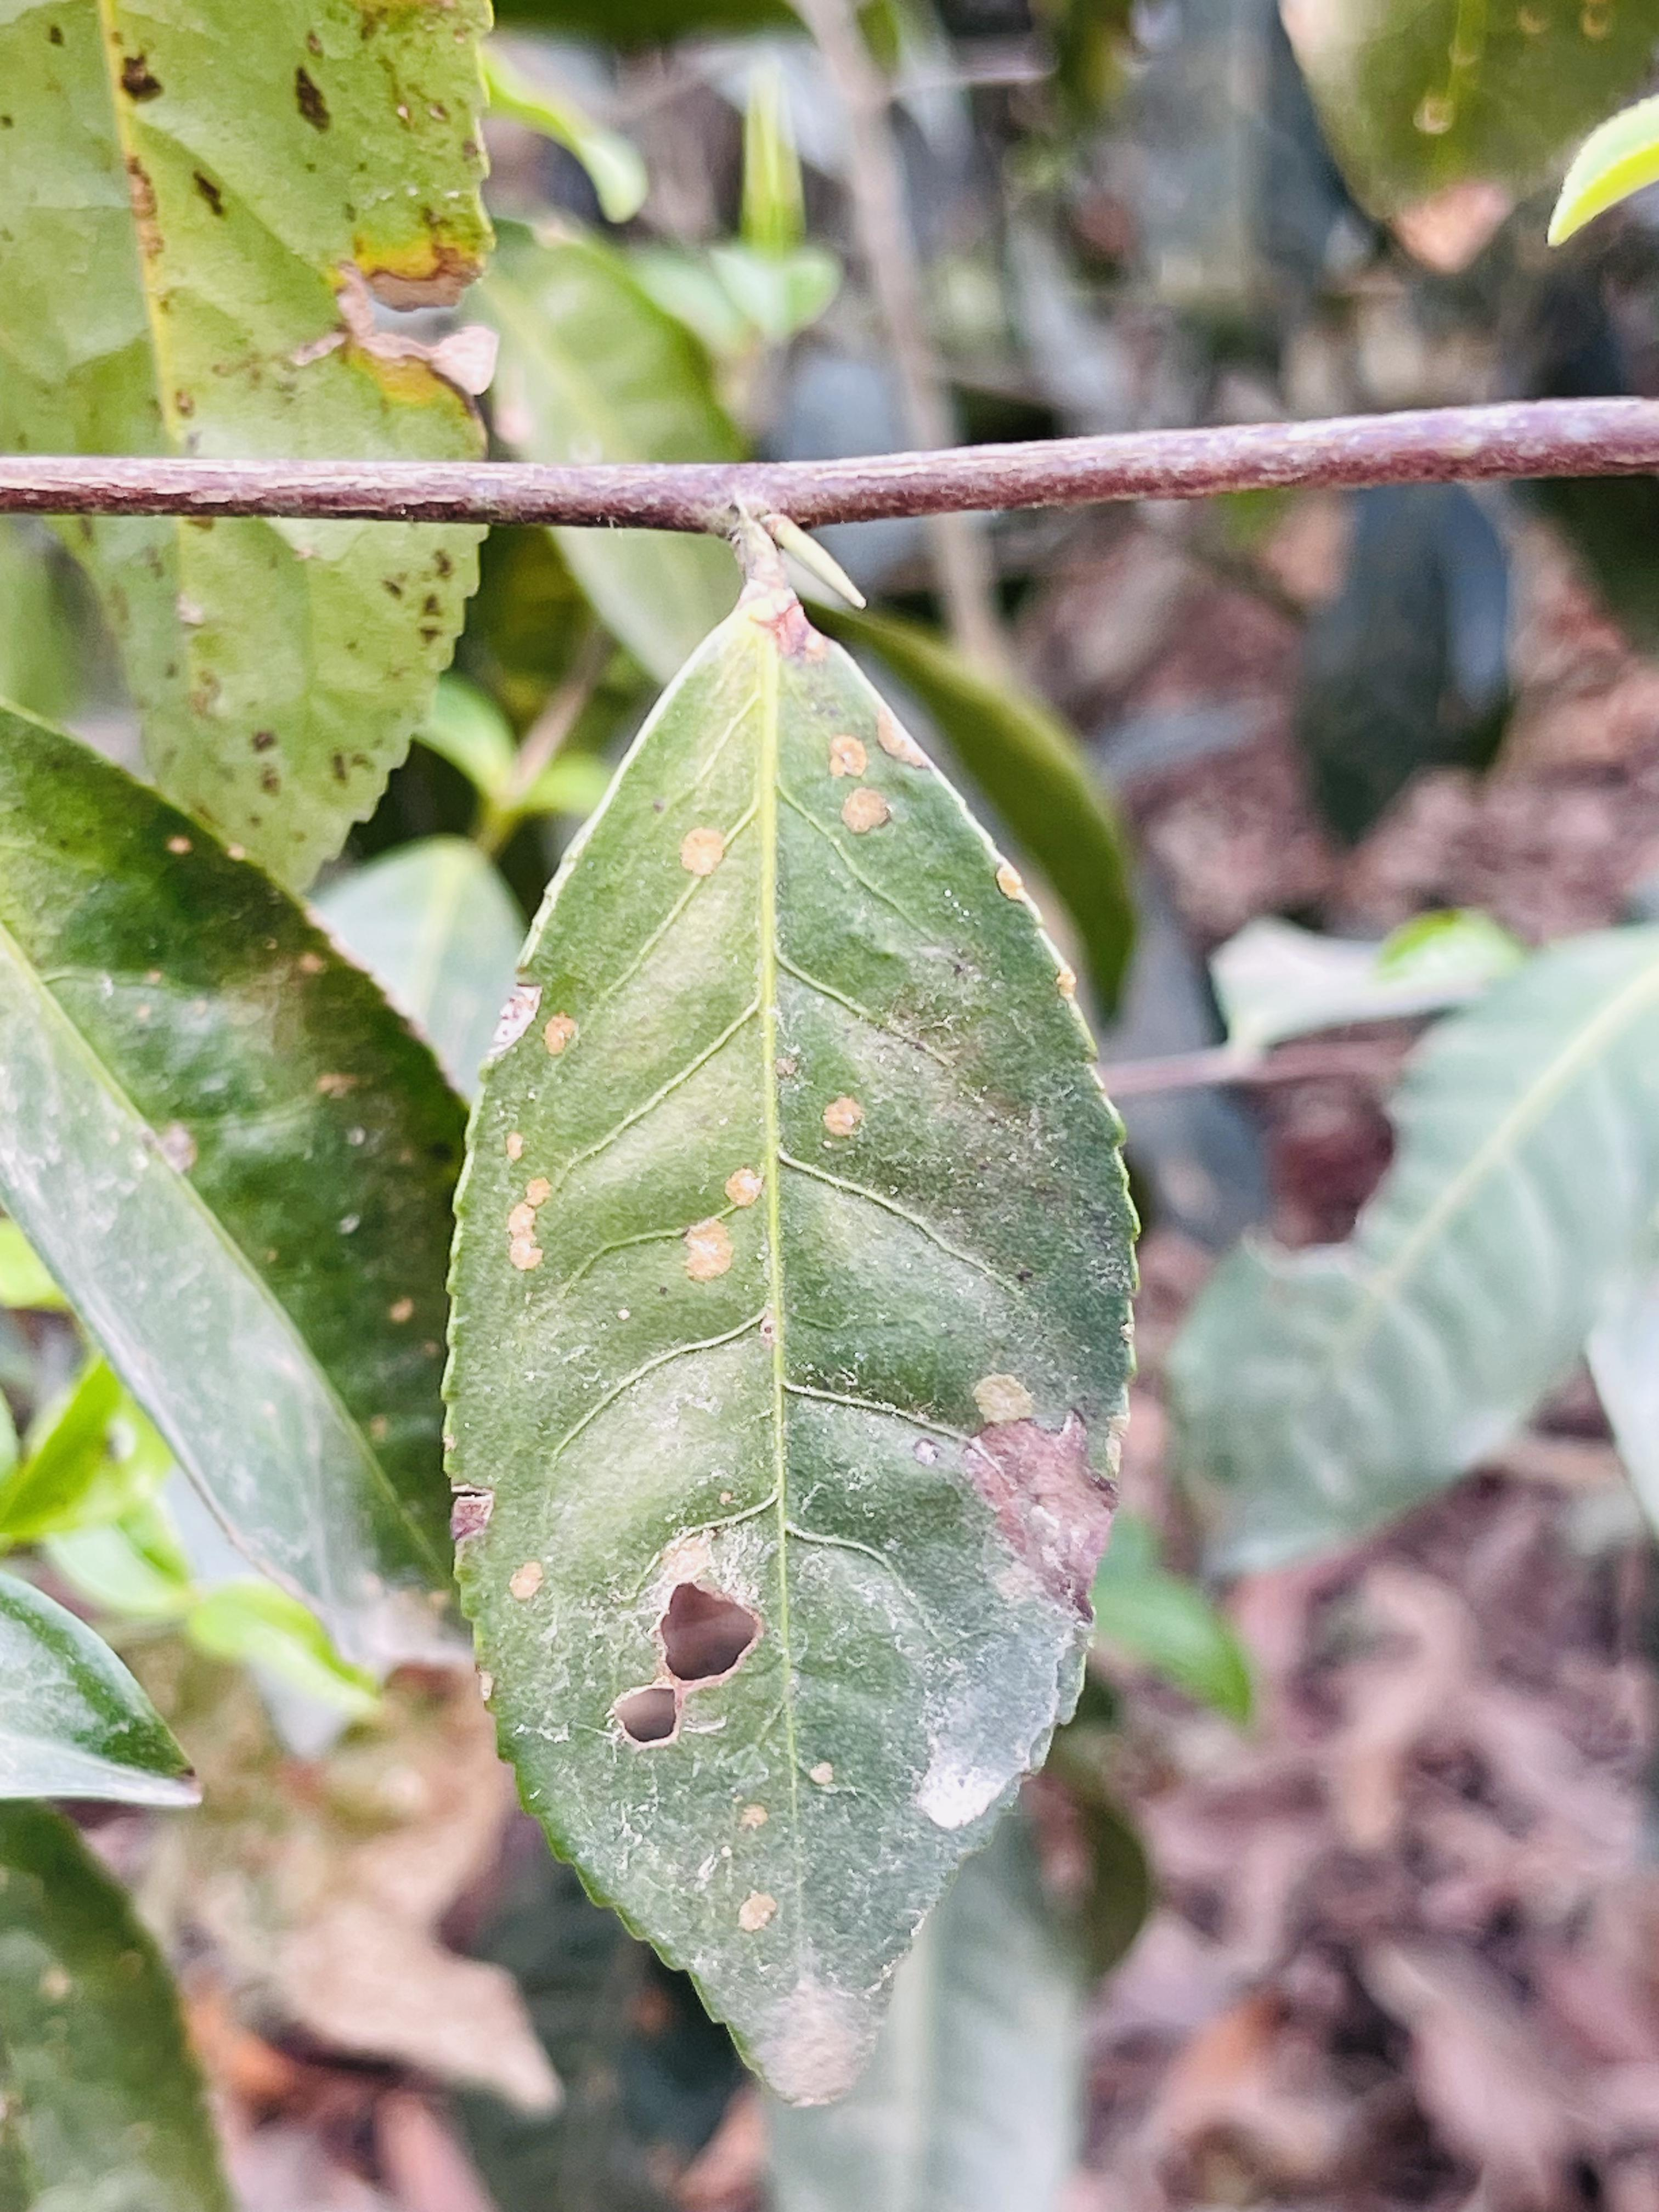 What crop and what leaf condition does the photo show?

tea, red rust
